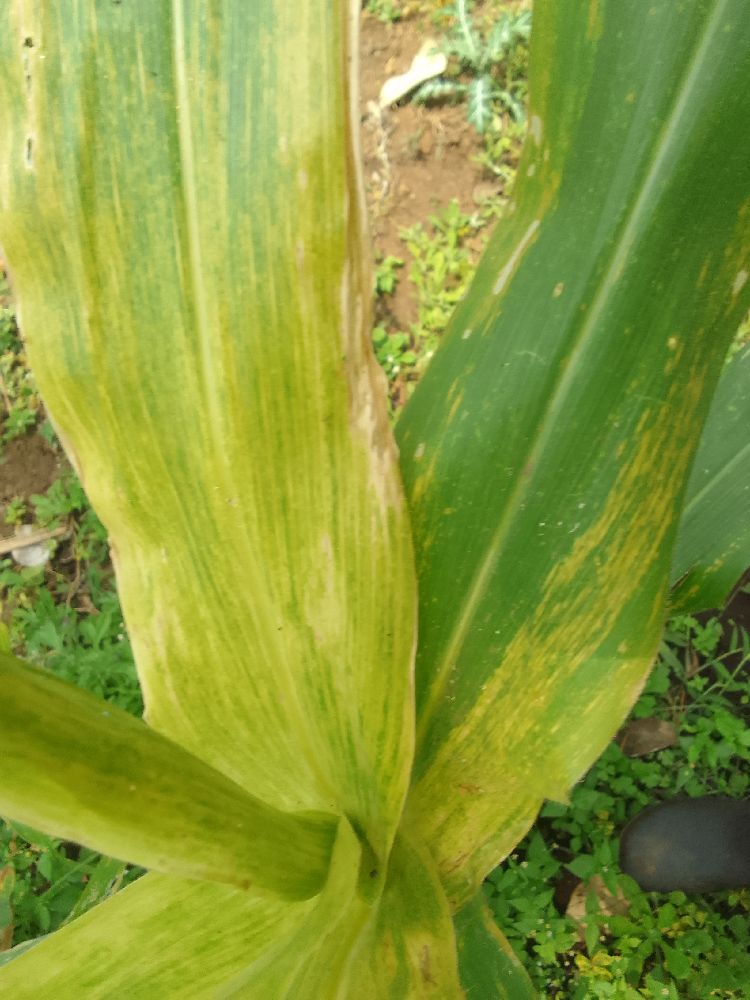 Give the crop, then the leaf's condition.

maize, maize lethal necrosis
